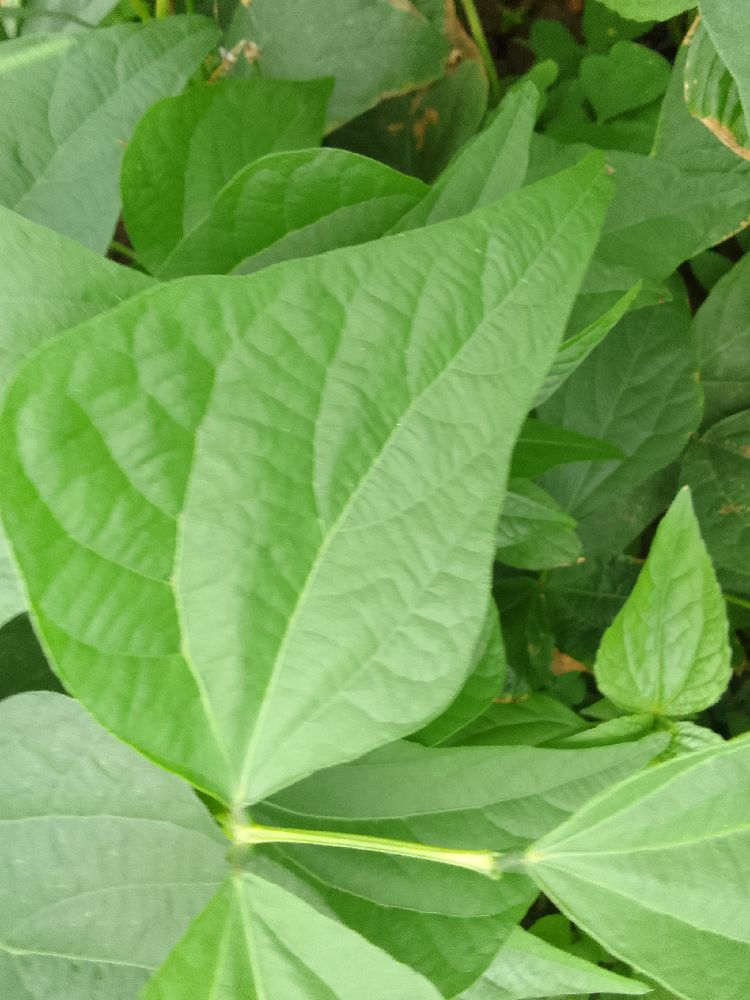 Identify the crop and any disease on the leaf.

common bean, healthy
